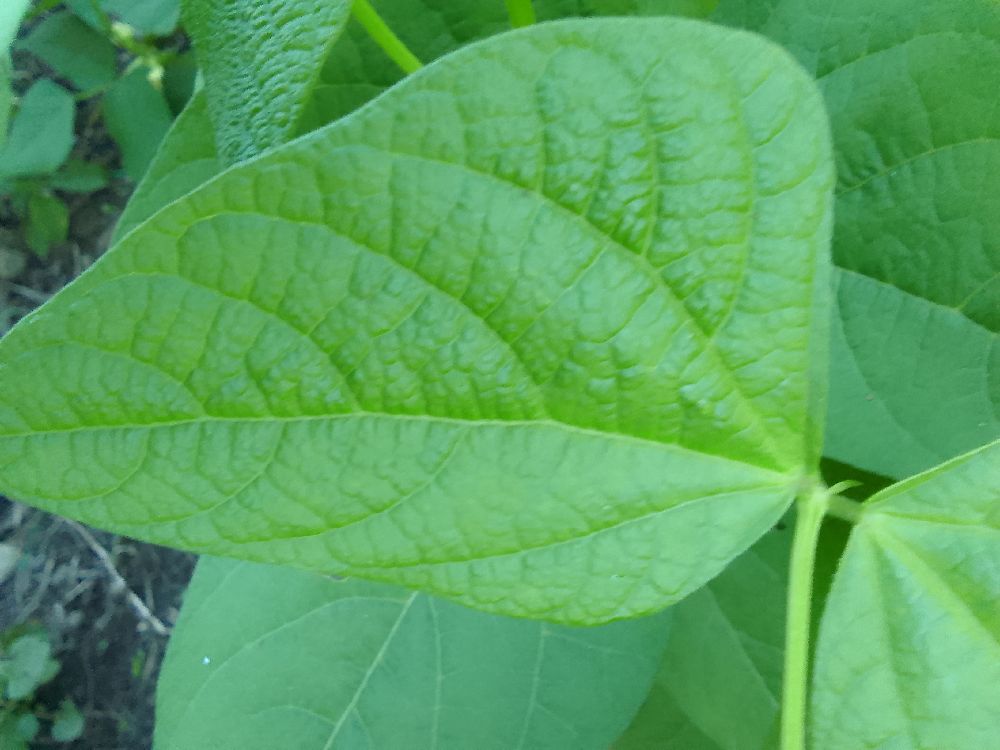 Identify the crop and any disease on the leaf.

common bean, healthy
